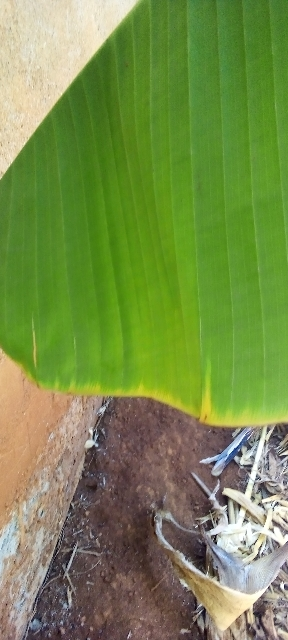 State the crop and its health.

banana, healthy
